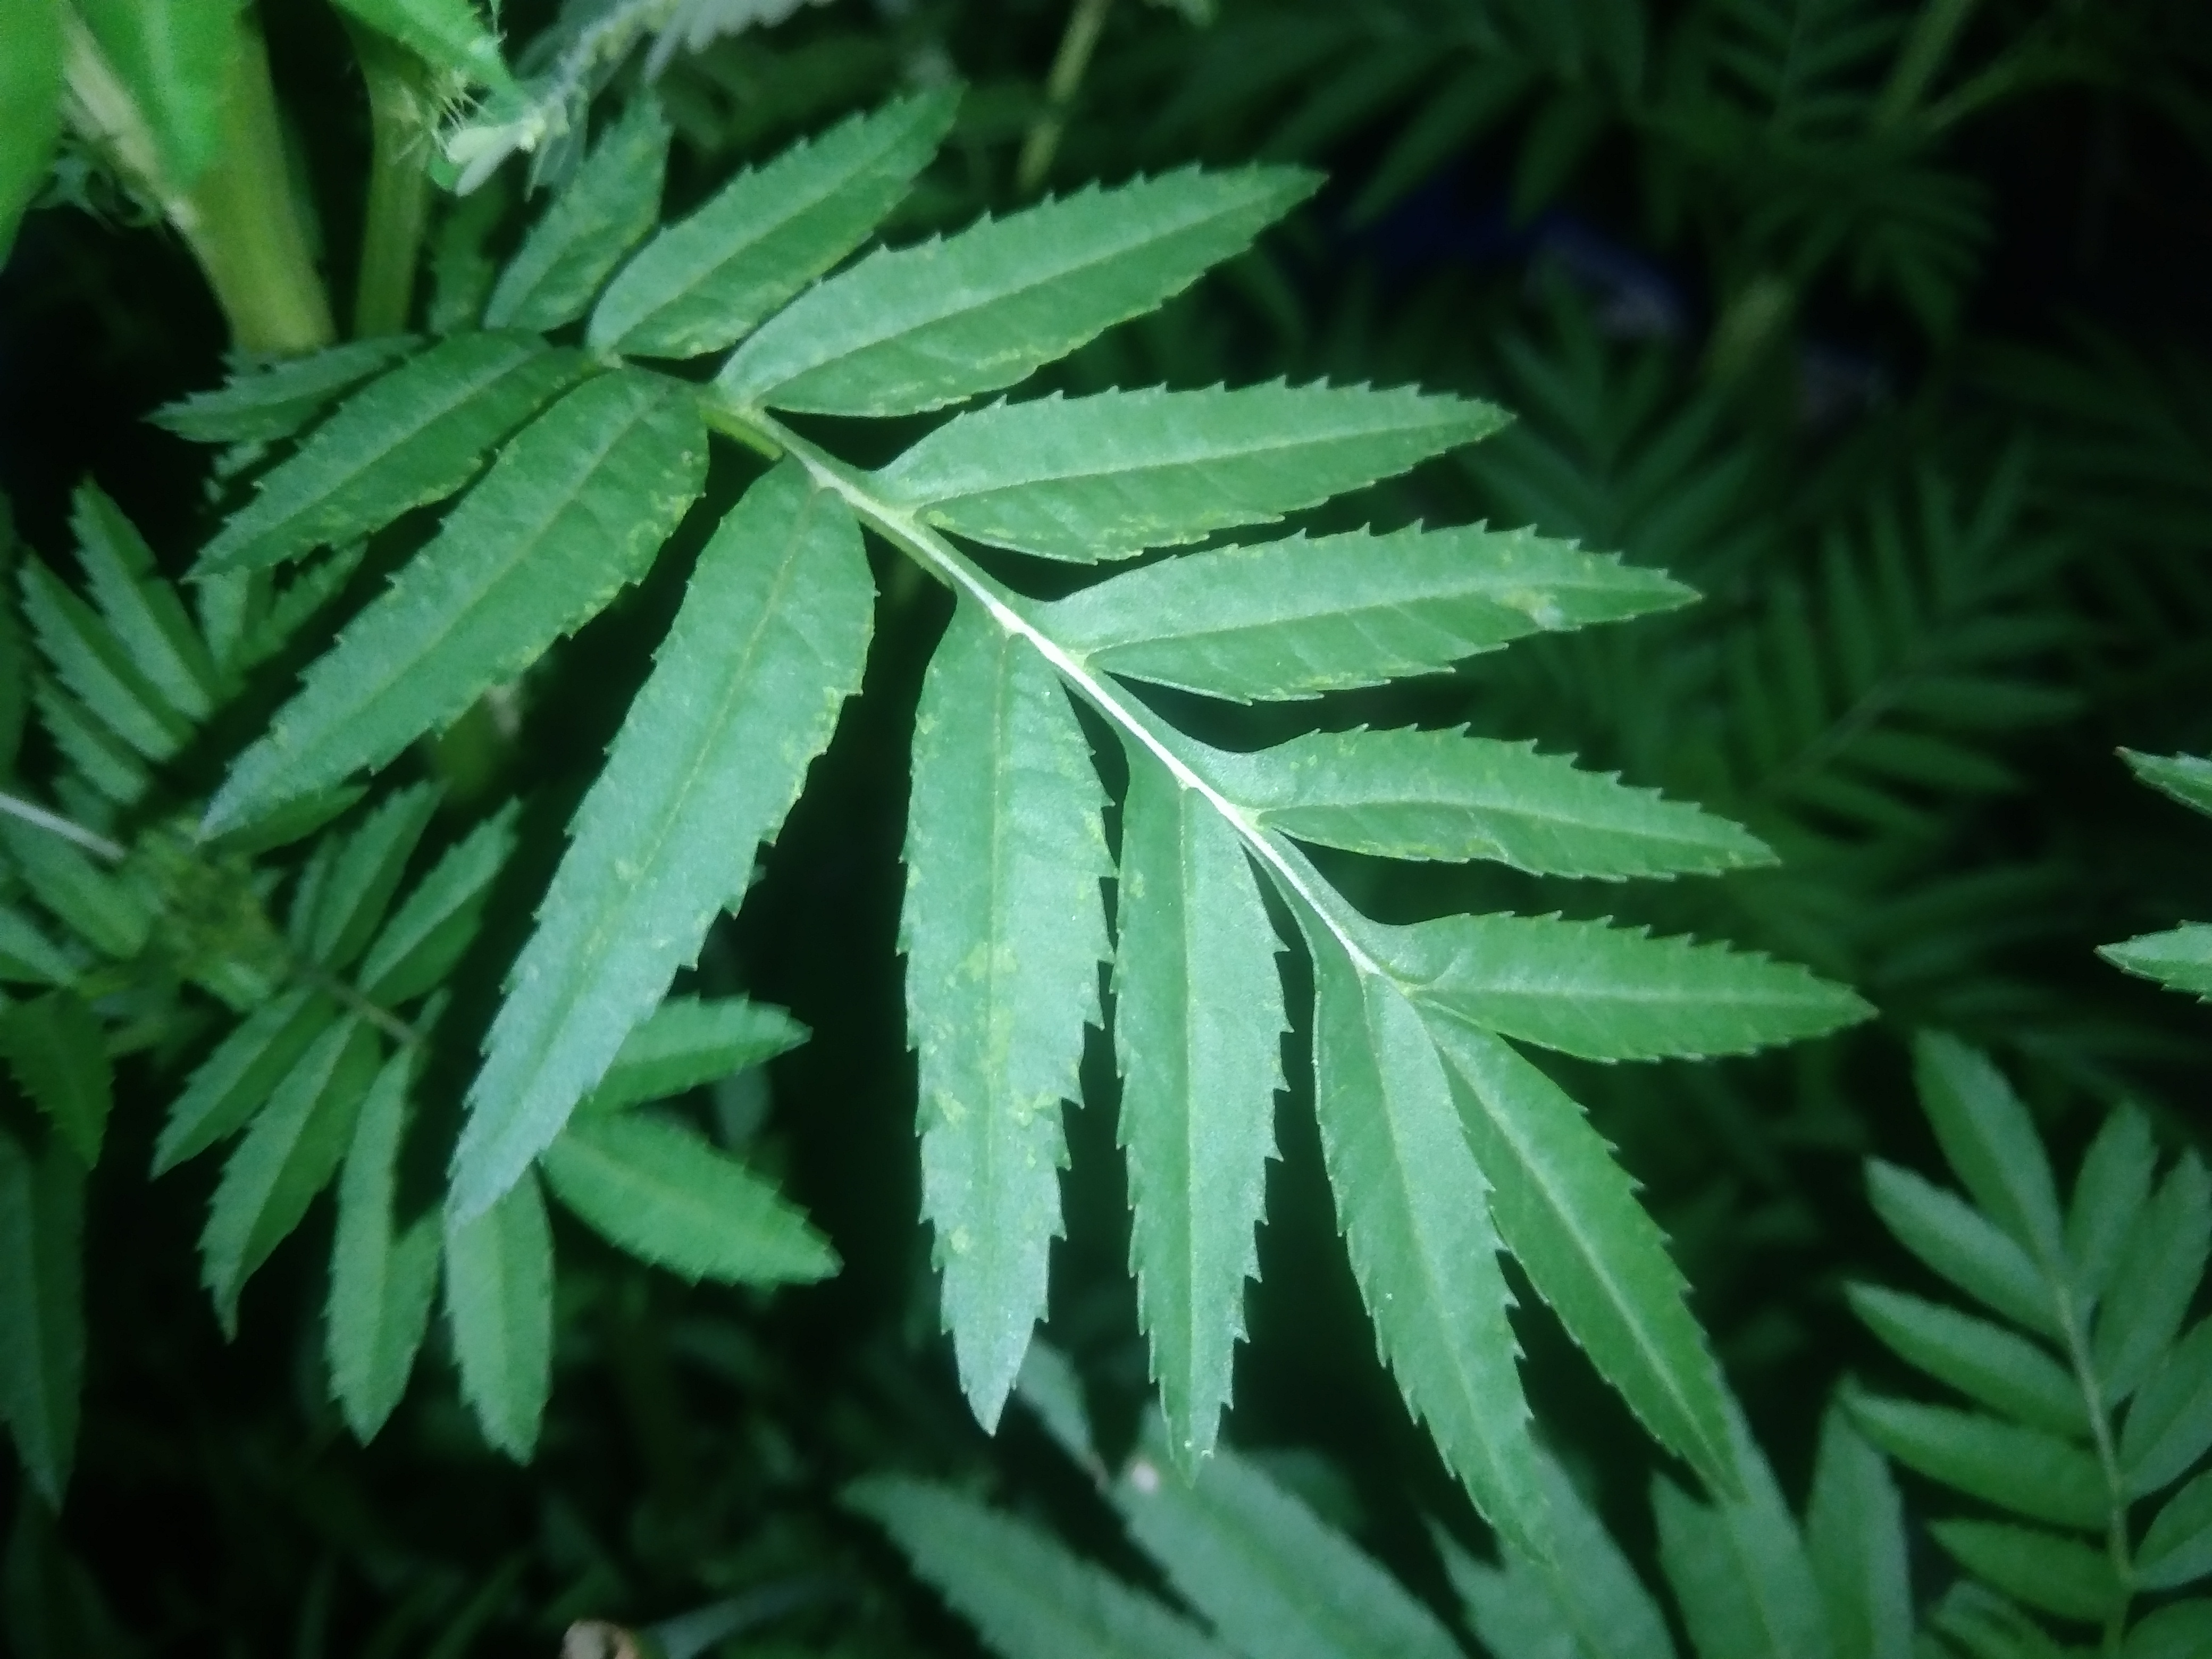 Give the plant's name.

marigold
